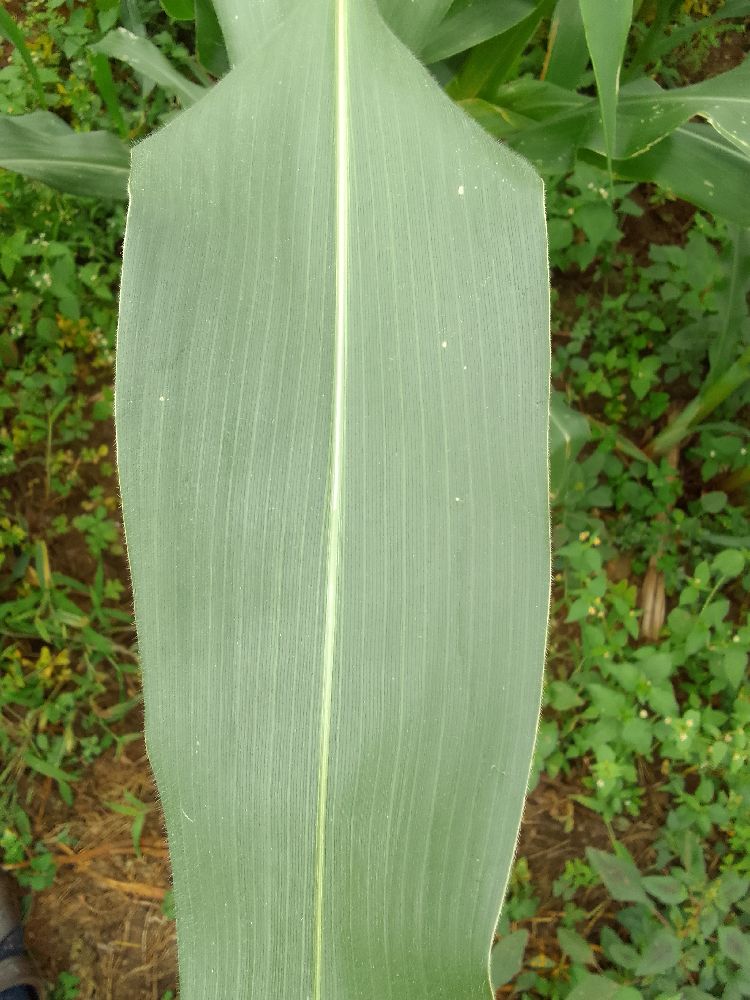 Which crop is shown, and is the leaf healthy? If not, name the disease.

maize, healthy
